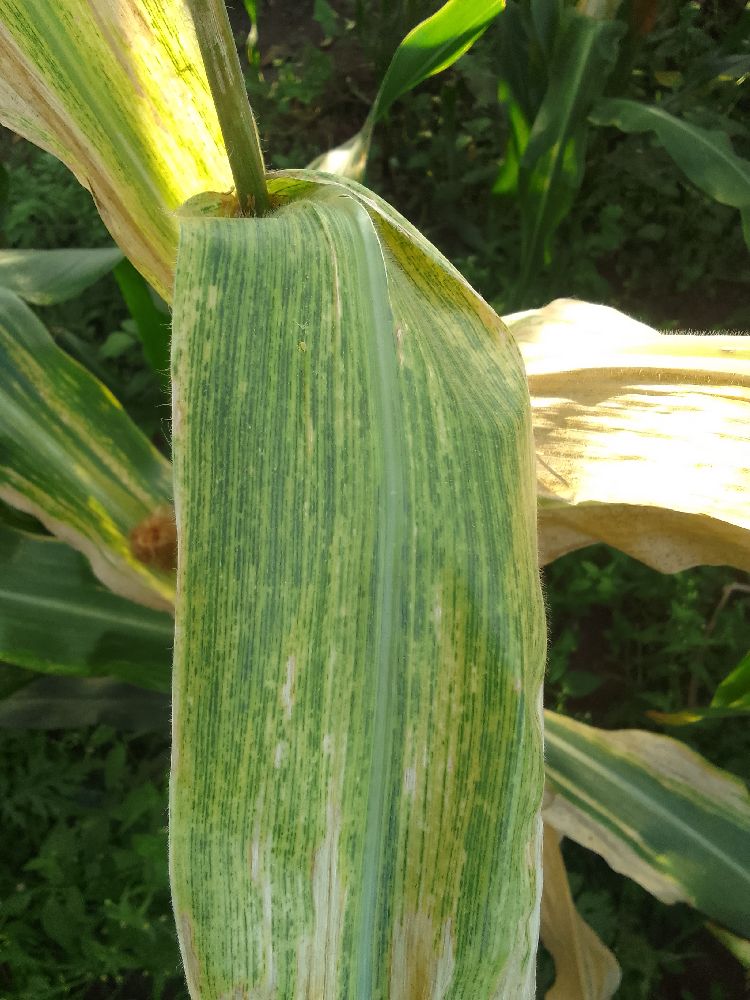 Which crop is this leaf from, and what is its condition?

maize, maize lethal necrosis
